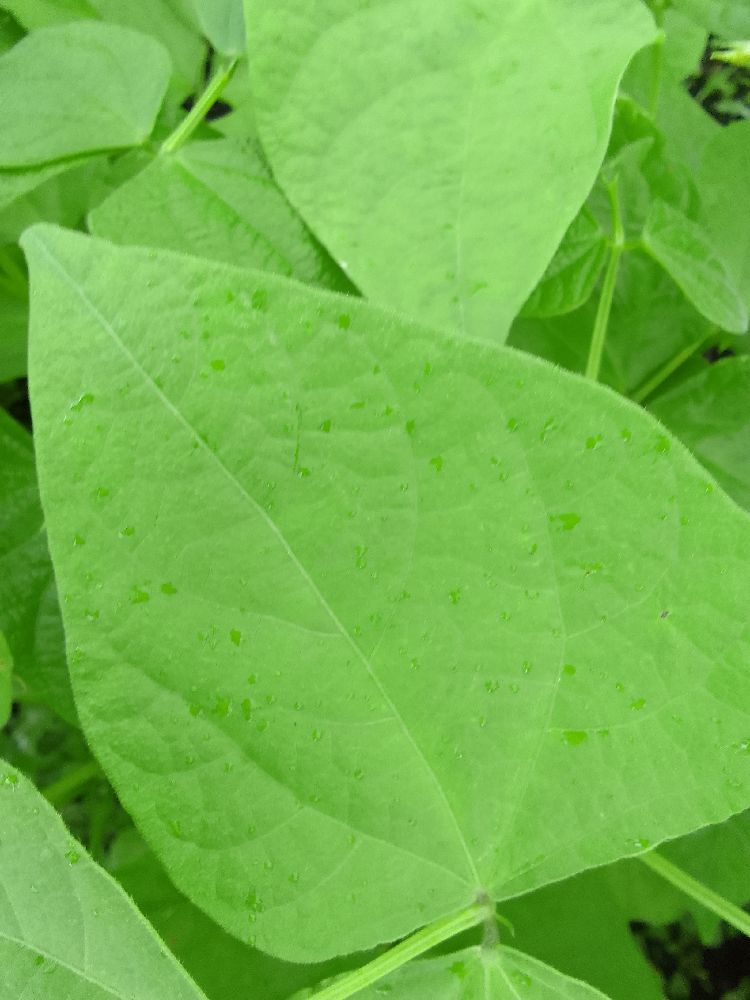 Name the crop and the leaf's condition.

common bean, healthy
